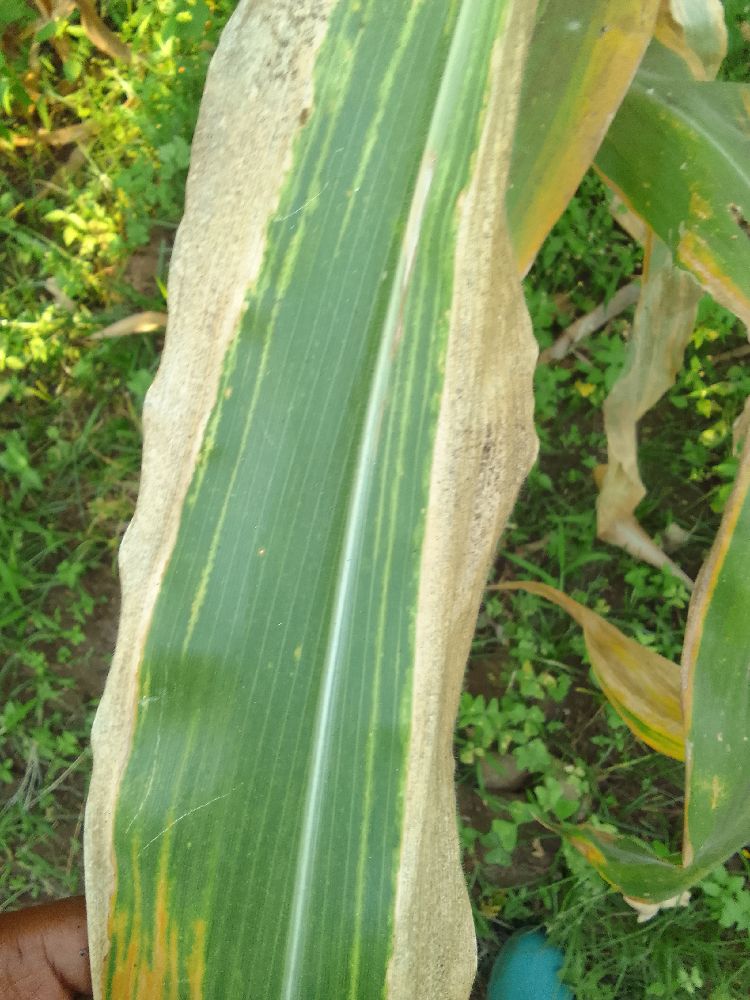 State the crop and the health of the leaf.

maize, maize lethal necrosis
